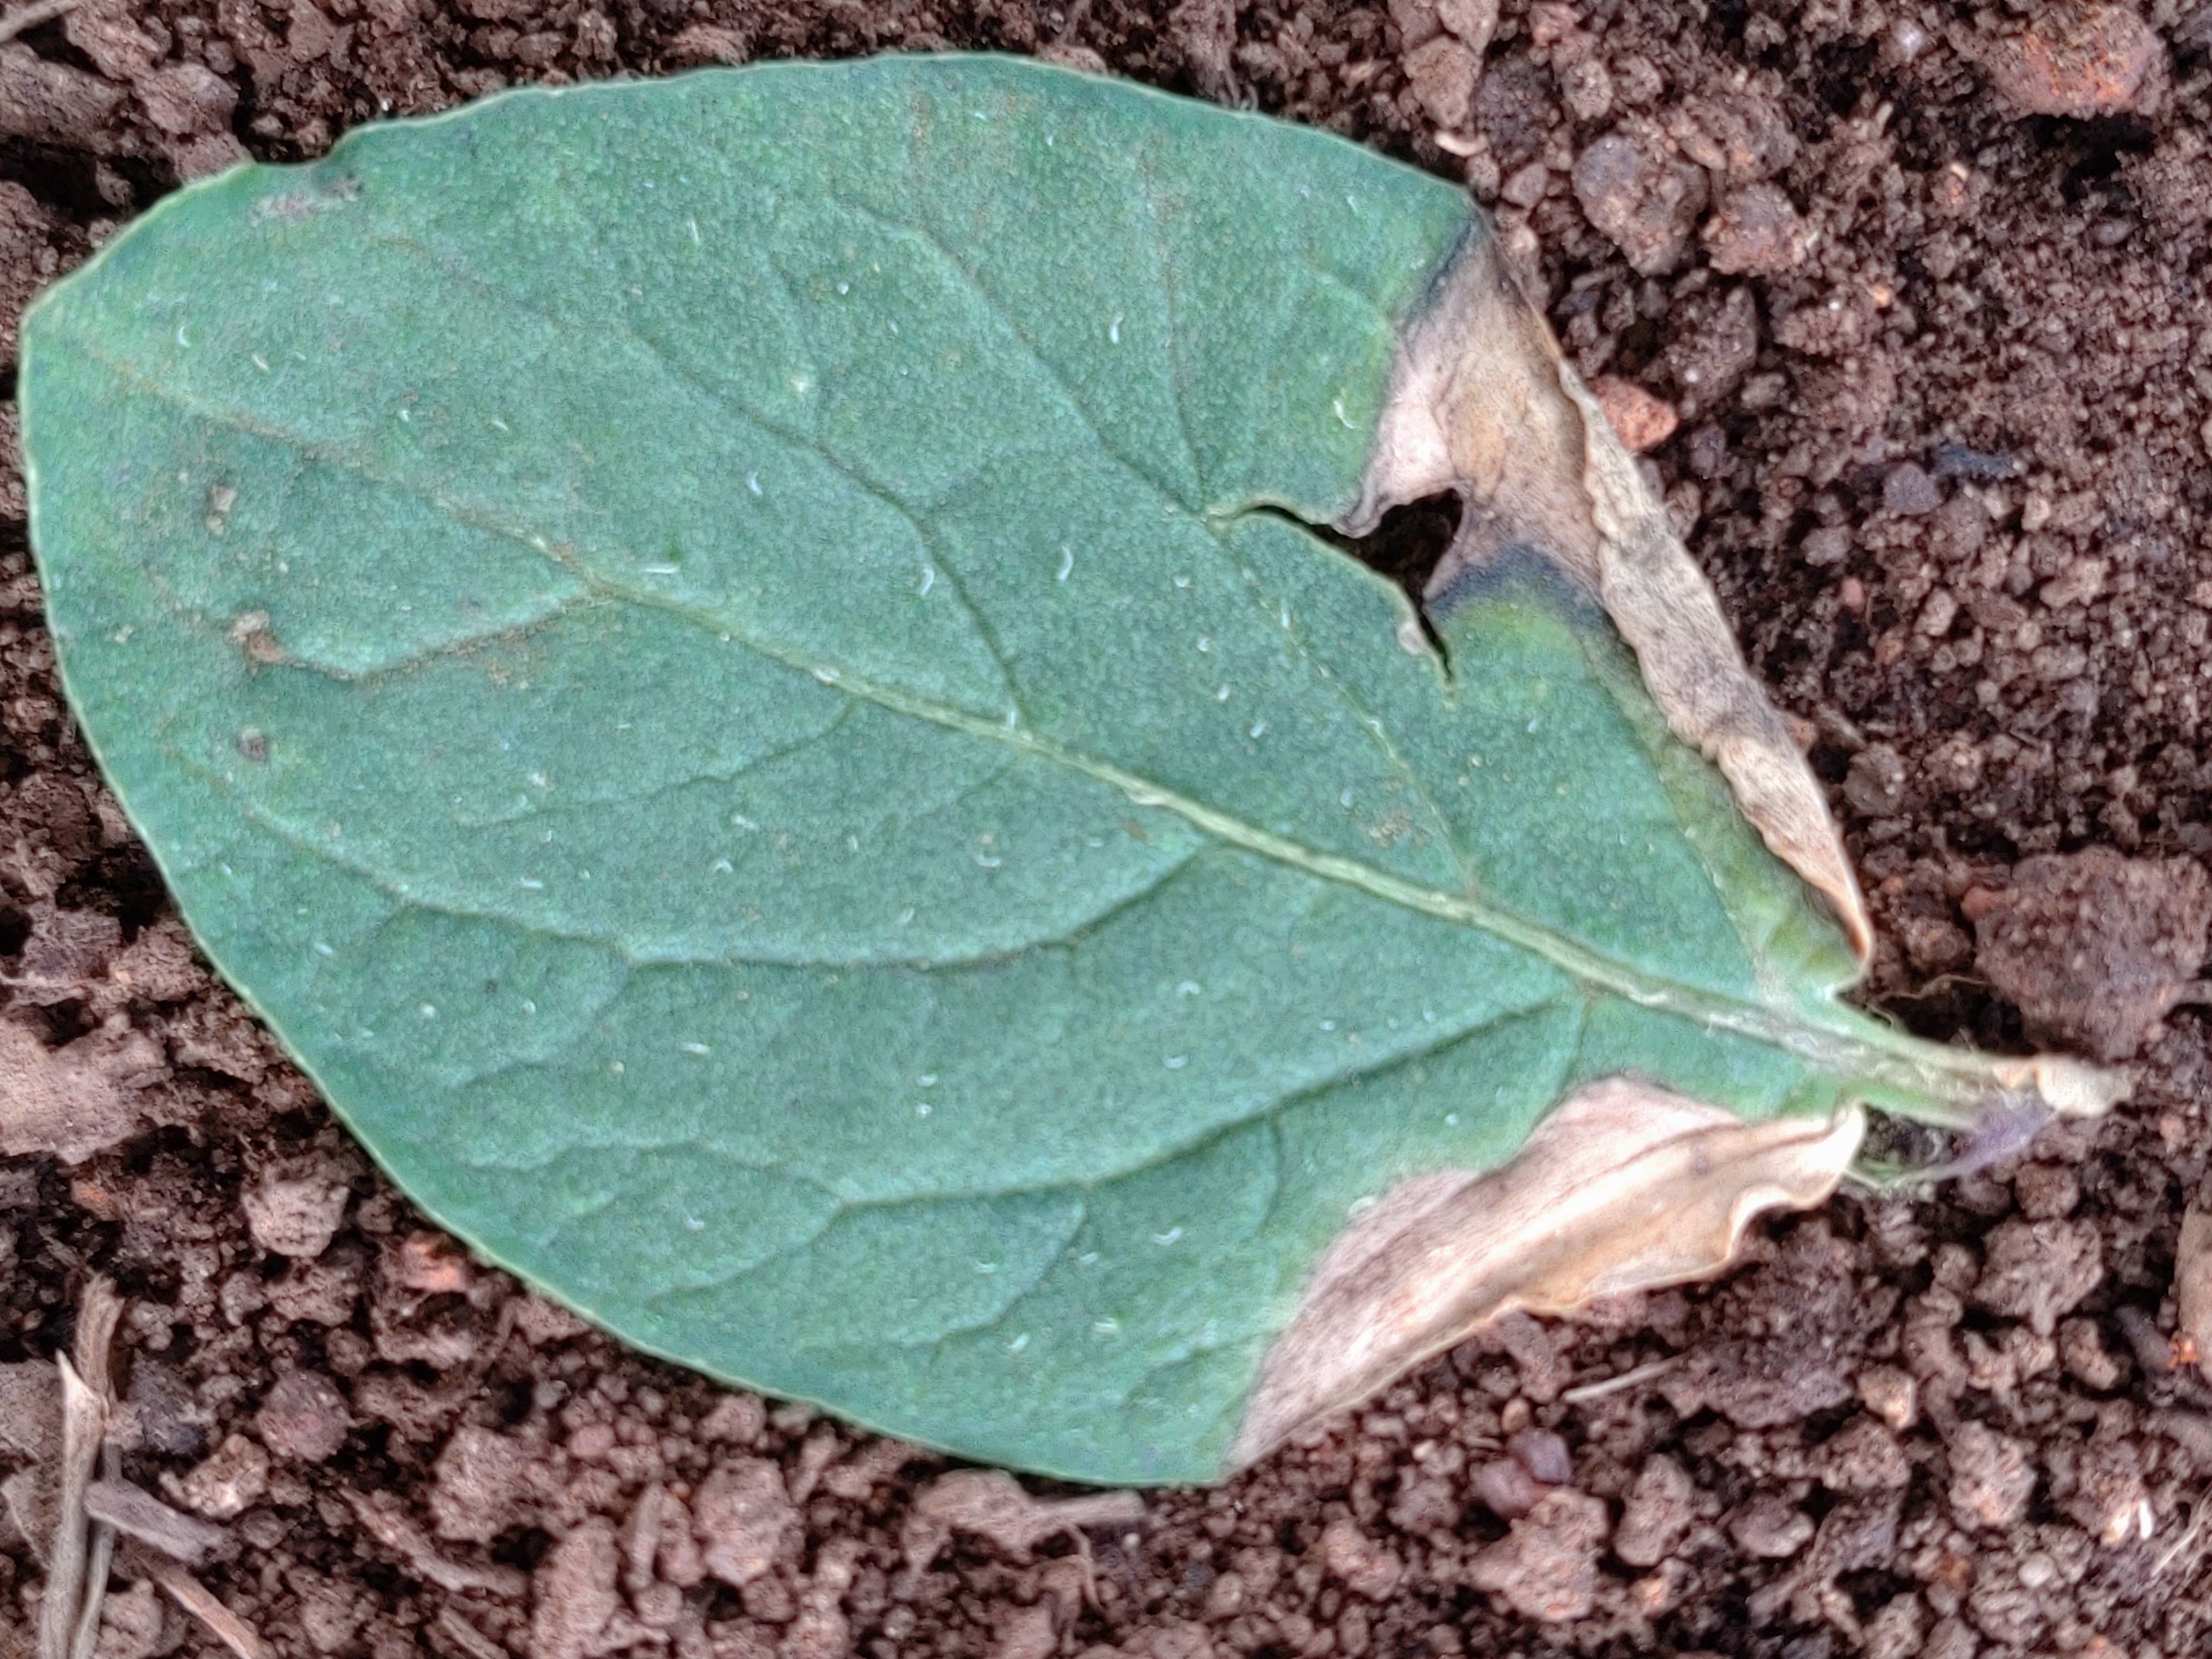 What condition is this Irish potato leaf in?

early blight
